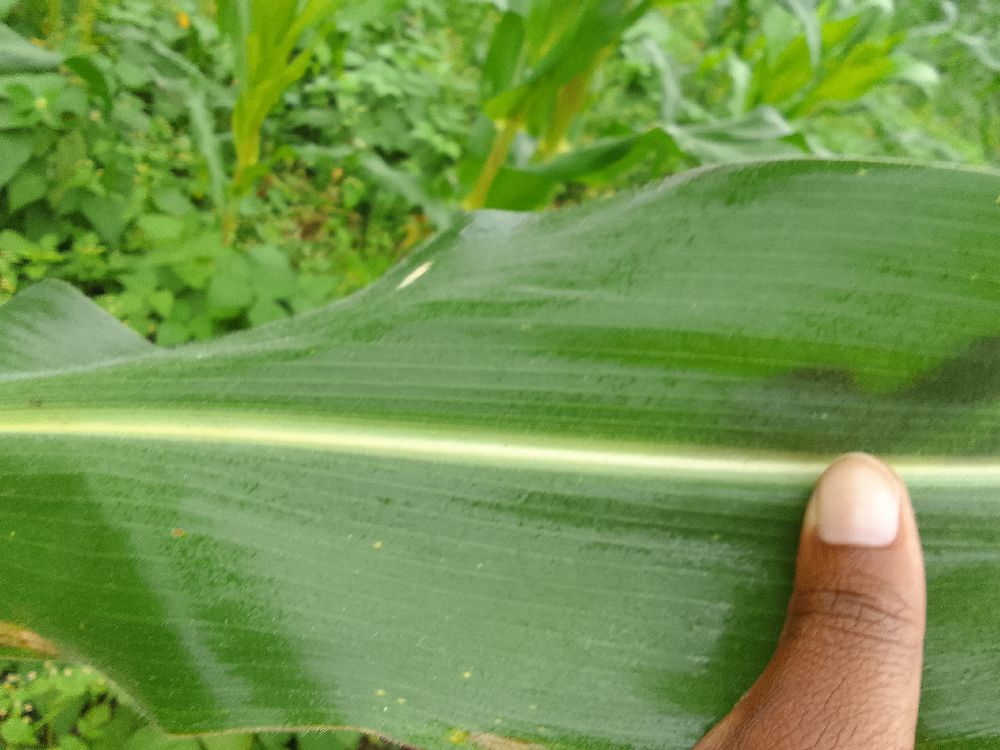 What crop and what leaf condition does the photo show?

maize, healthy
